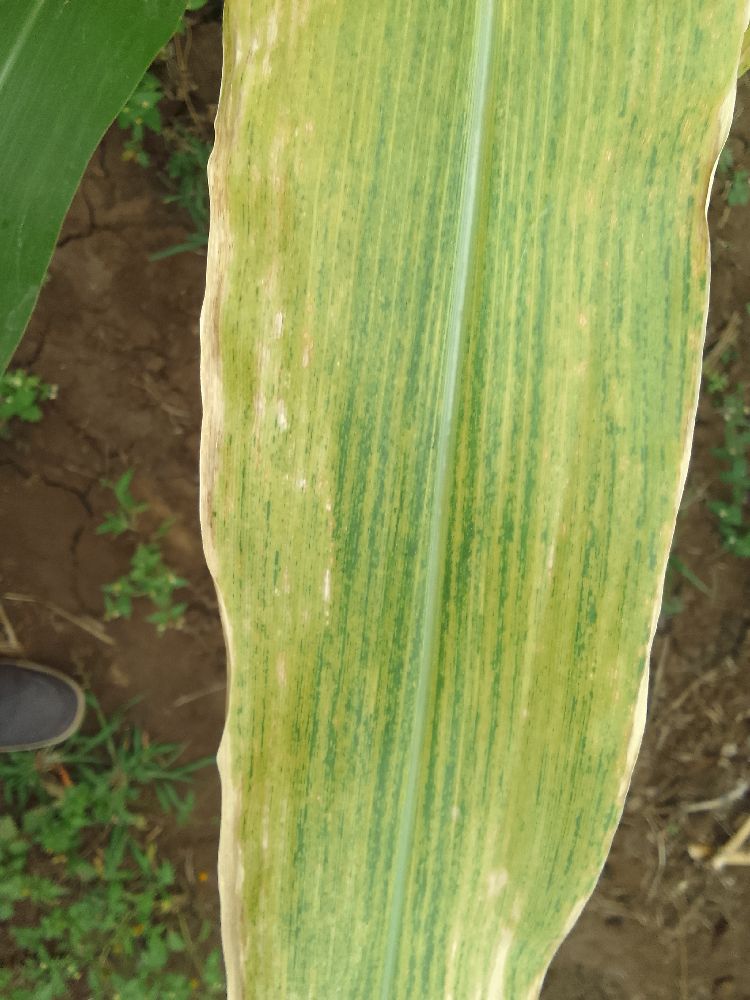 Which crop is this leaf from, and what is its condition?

maize, maize lethal necrosis
